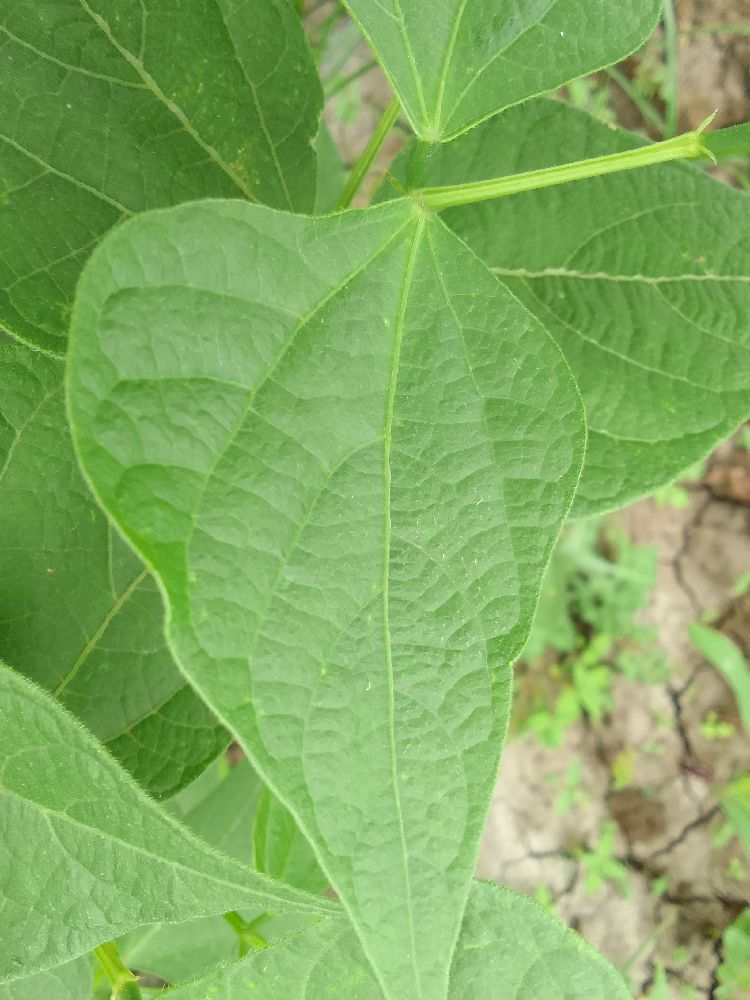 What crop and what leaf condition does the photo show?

common bean, healthy
